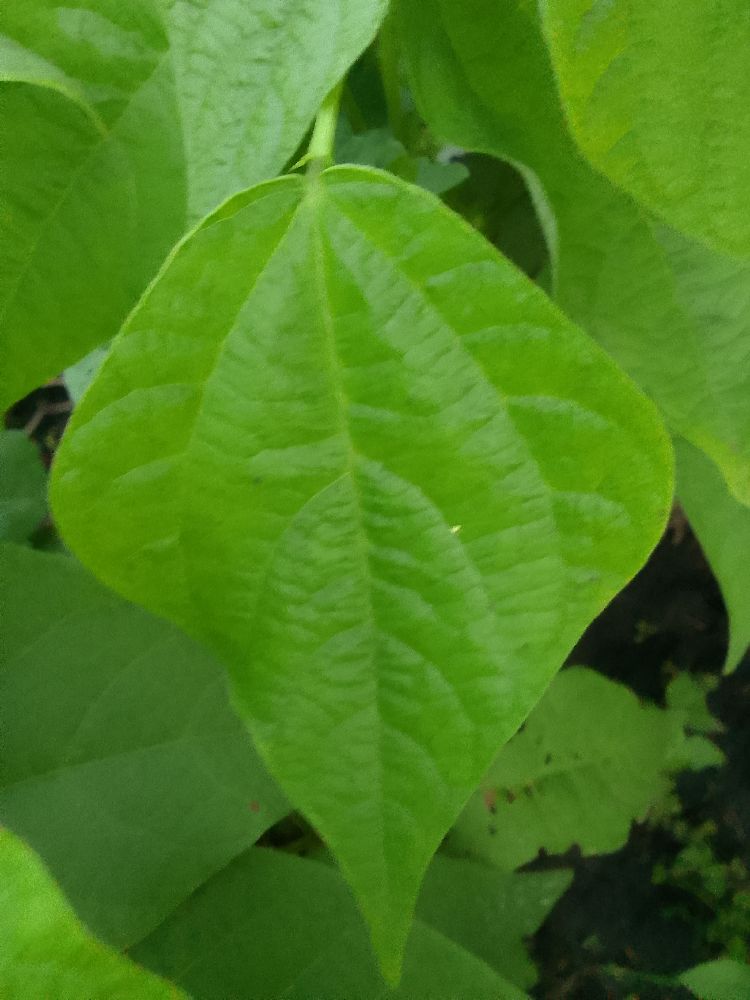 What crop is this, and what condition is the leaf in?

common bean, healthy
